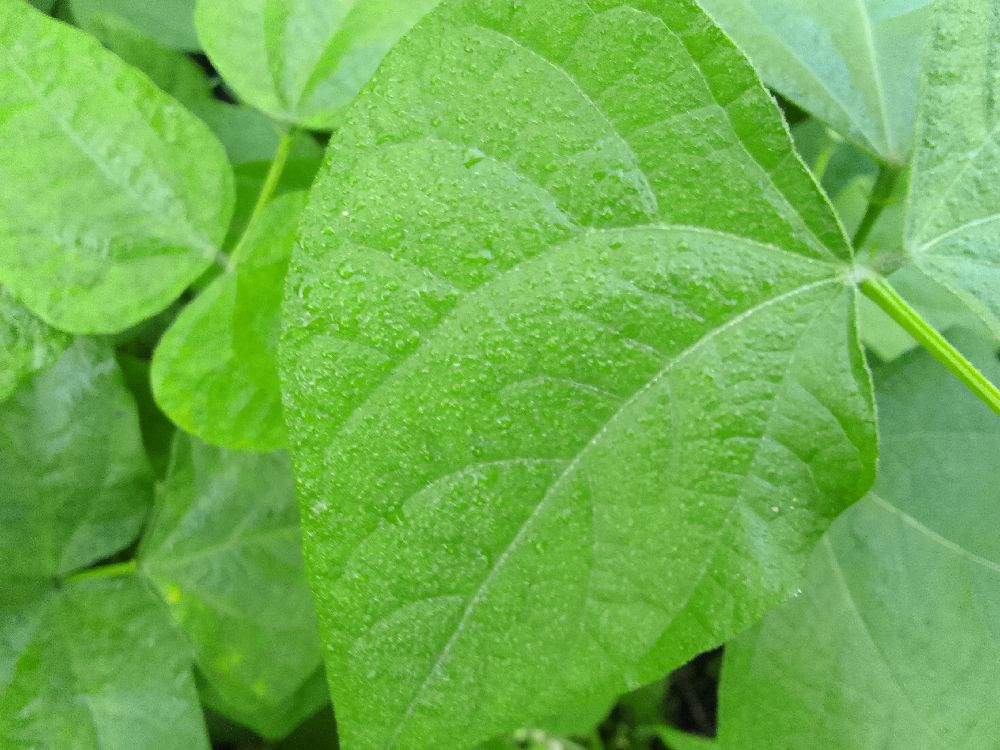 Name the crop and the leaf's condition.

common bean, healthy
